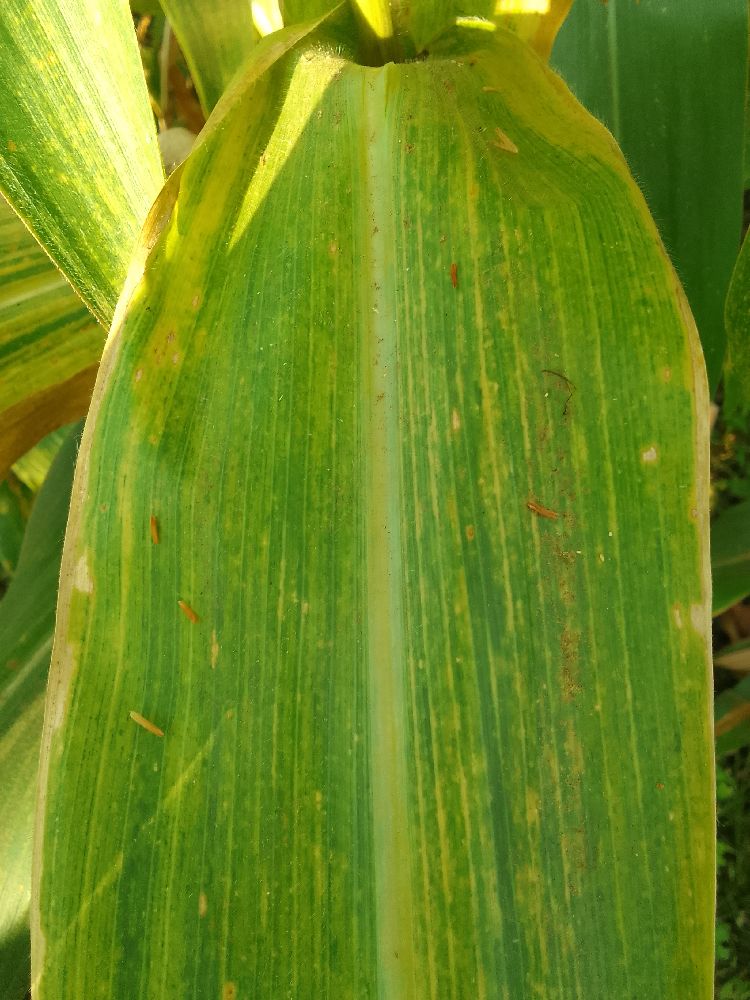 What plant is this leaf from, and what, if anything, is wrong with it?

maize, maize lethal necrosis
